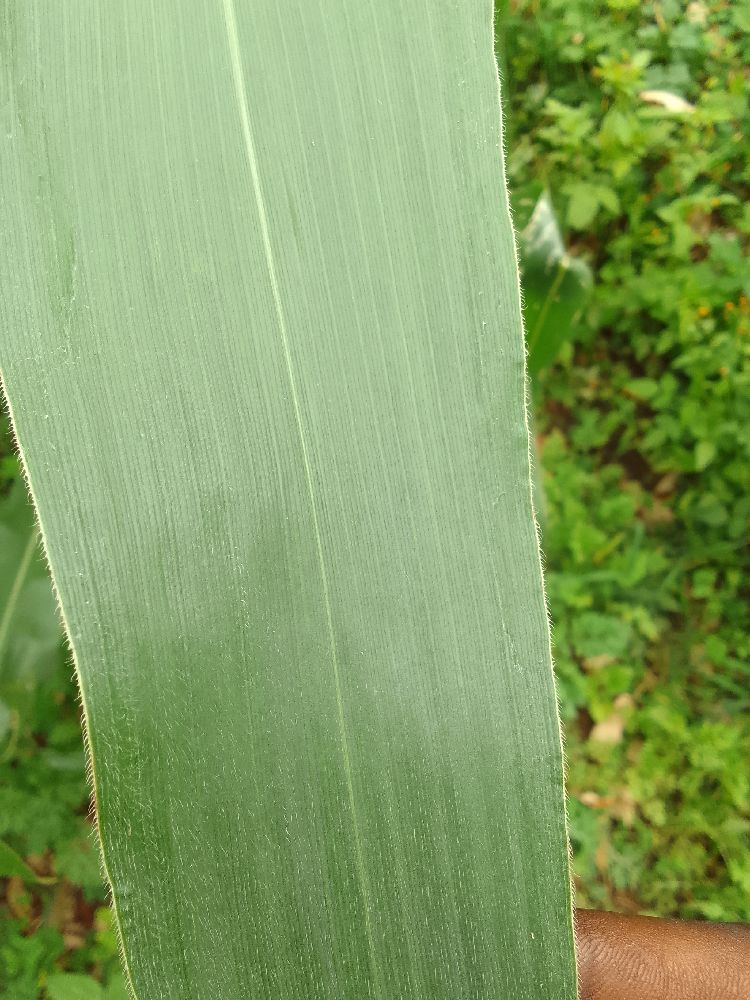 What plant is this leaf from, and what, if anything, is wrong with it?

maize, healthy
